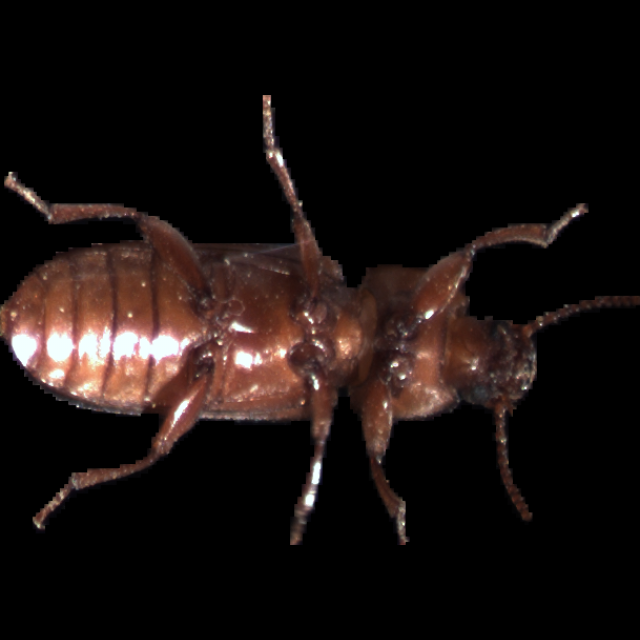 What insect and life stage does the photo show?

mealworm beetle
